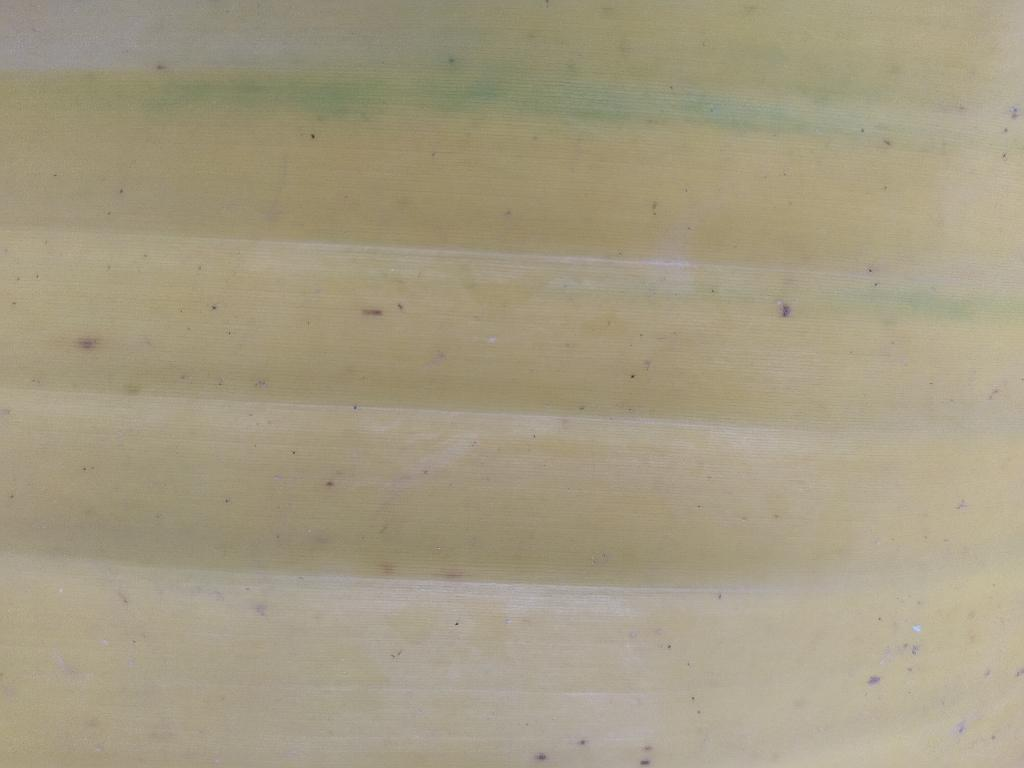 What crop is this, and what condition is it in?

banana, fusarium wilt race 1
